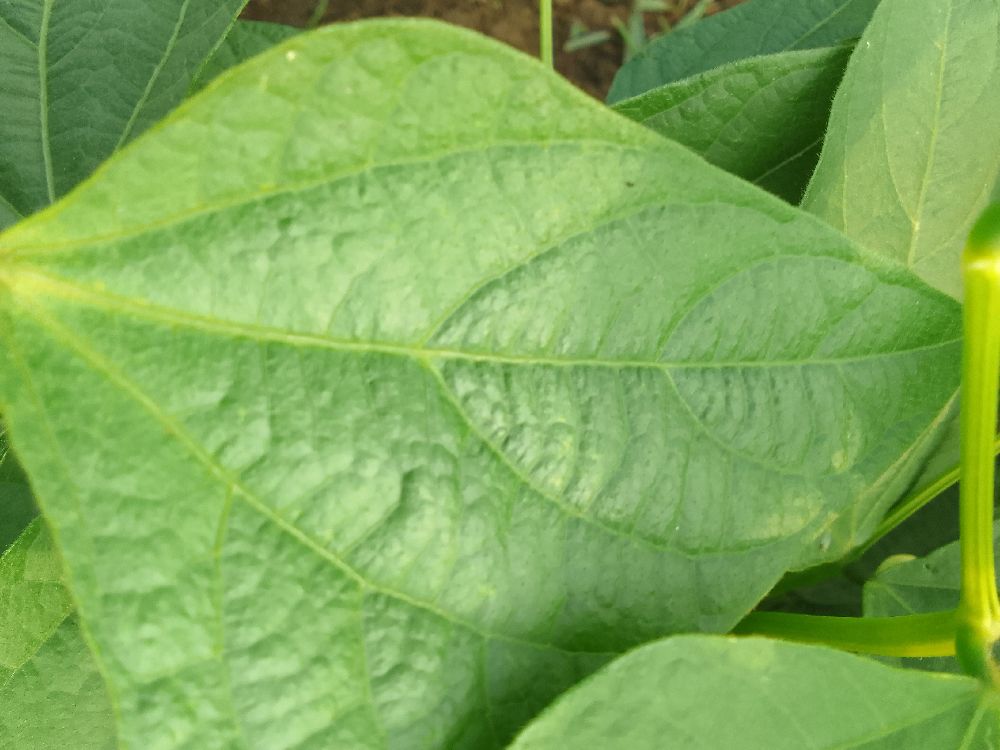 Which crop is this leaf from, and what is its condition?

common bean, healthy
